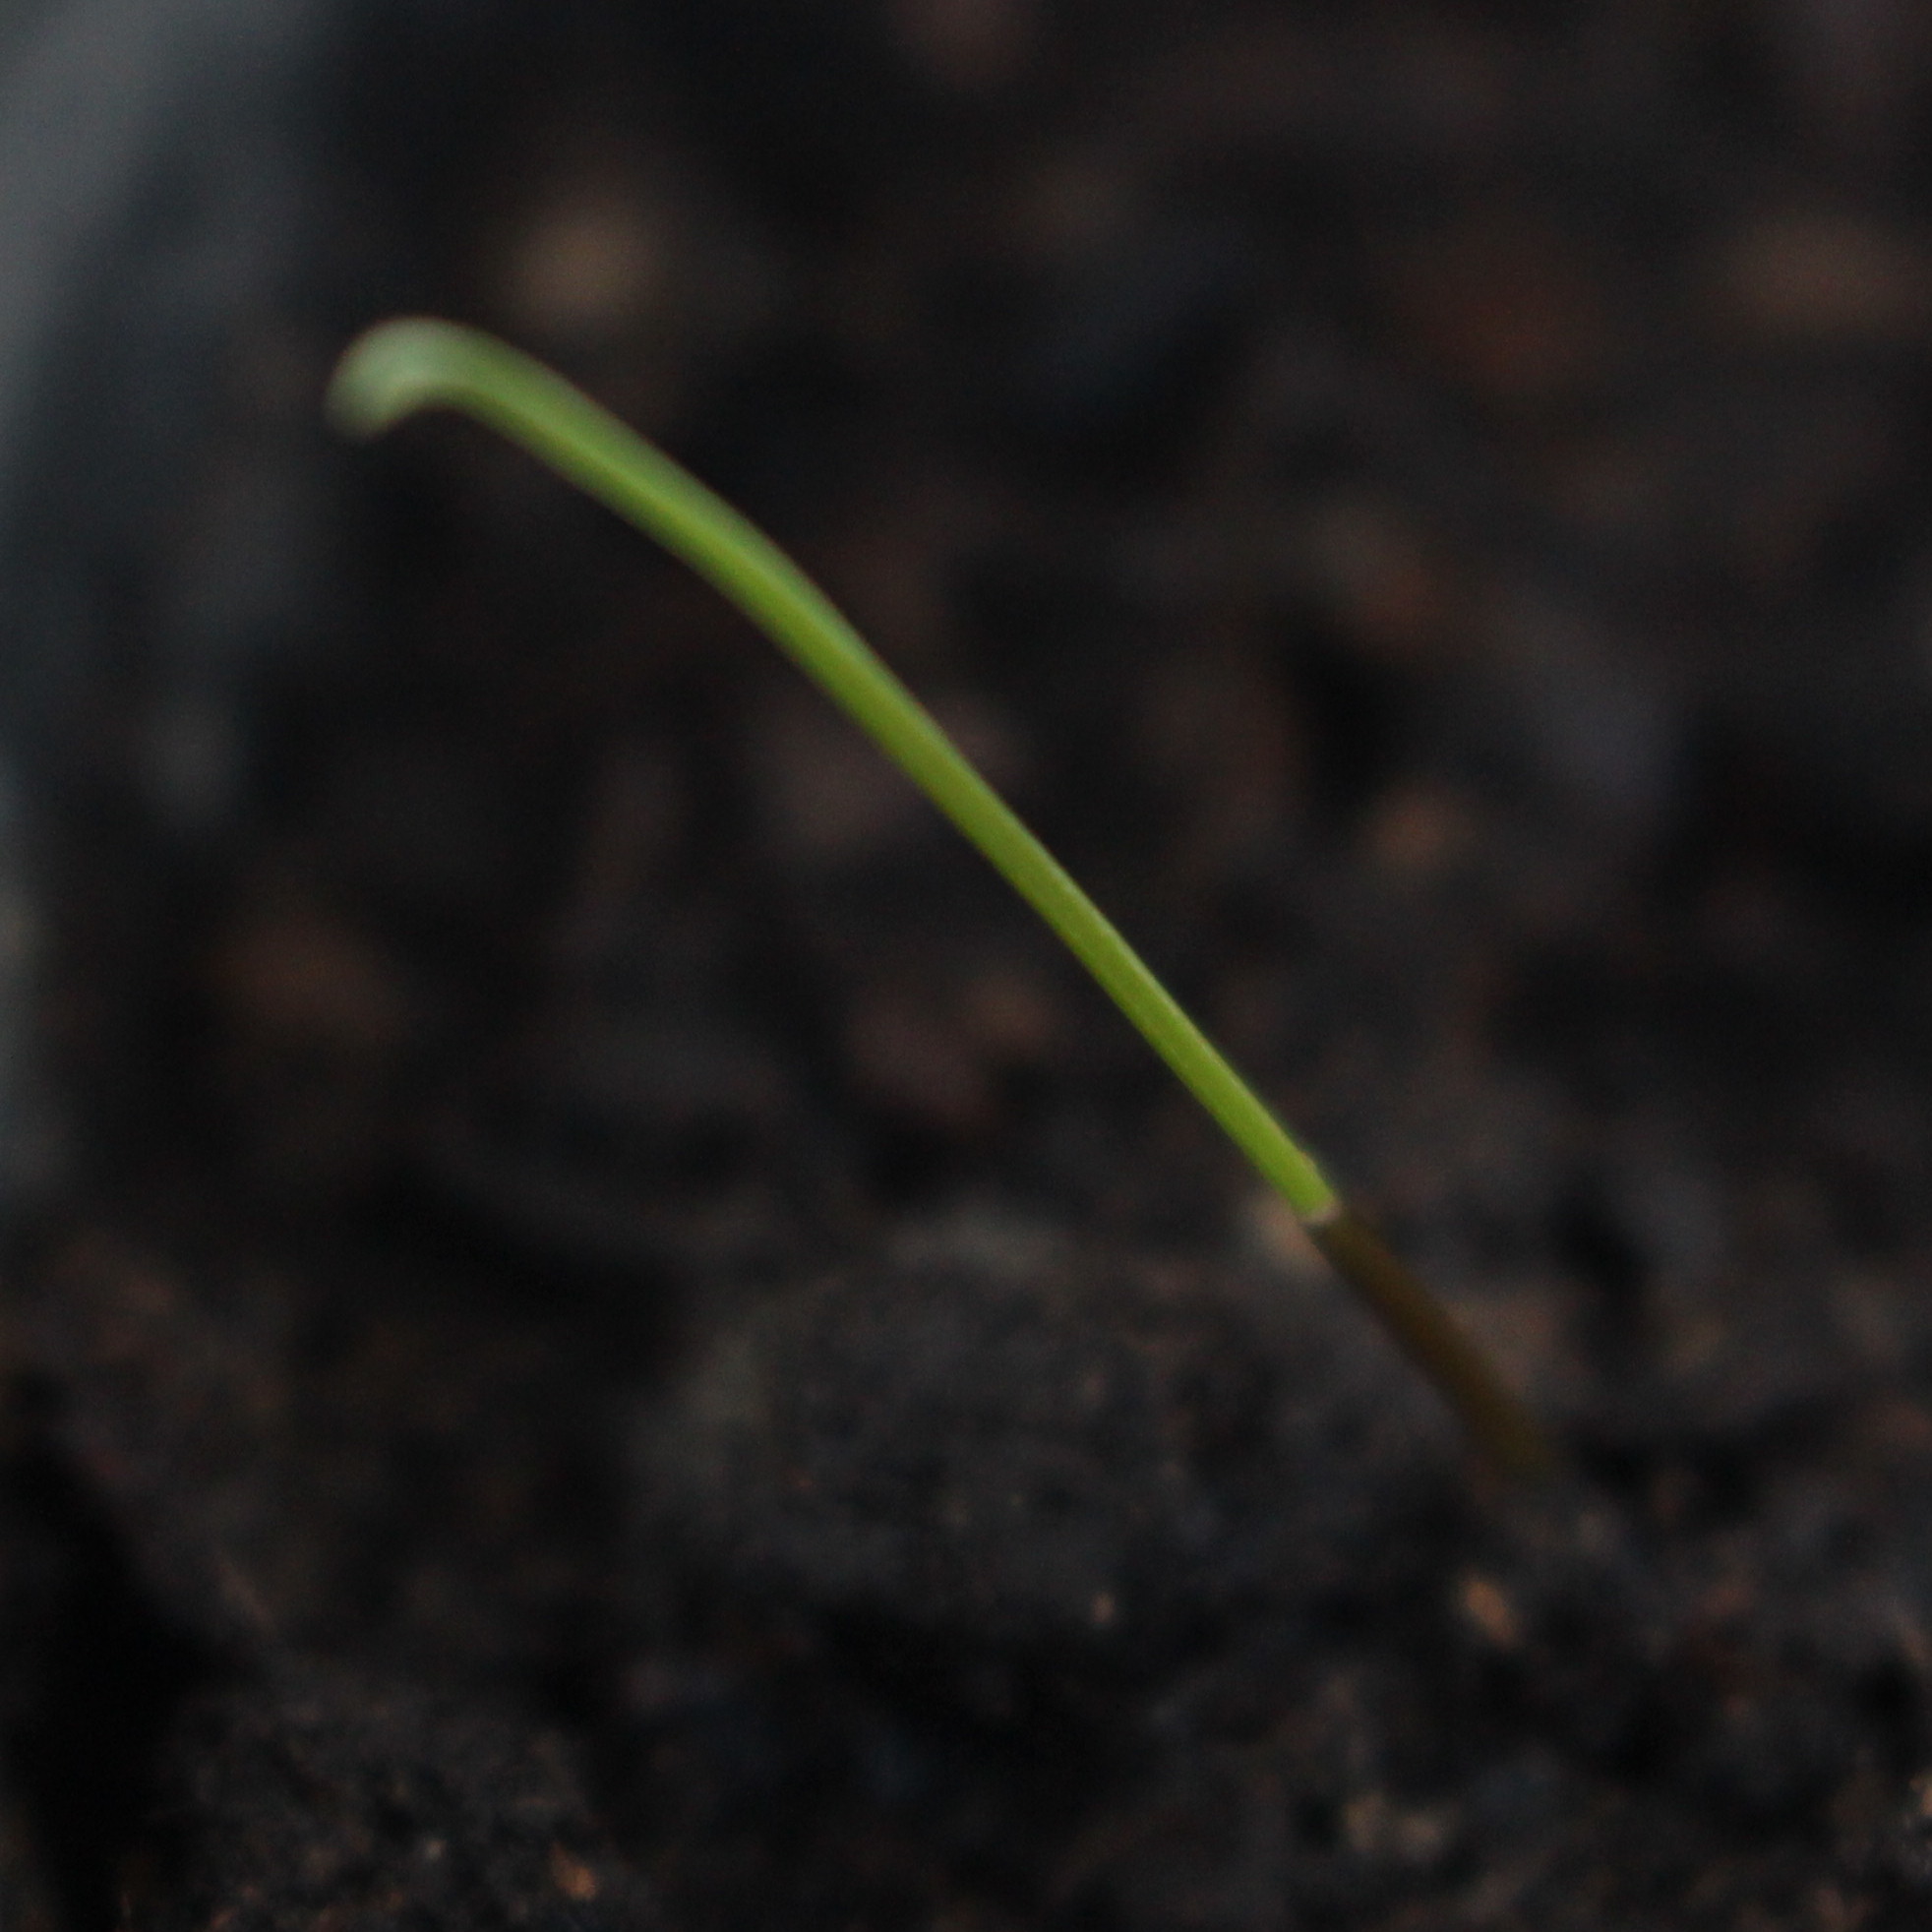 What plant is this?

Lolium multiflorum
